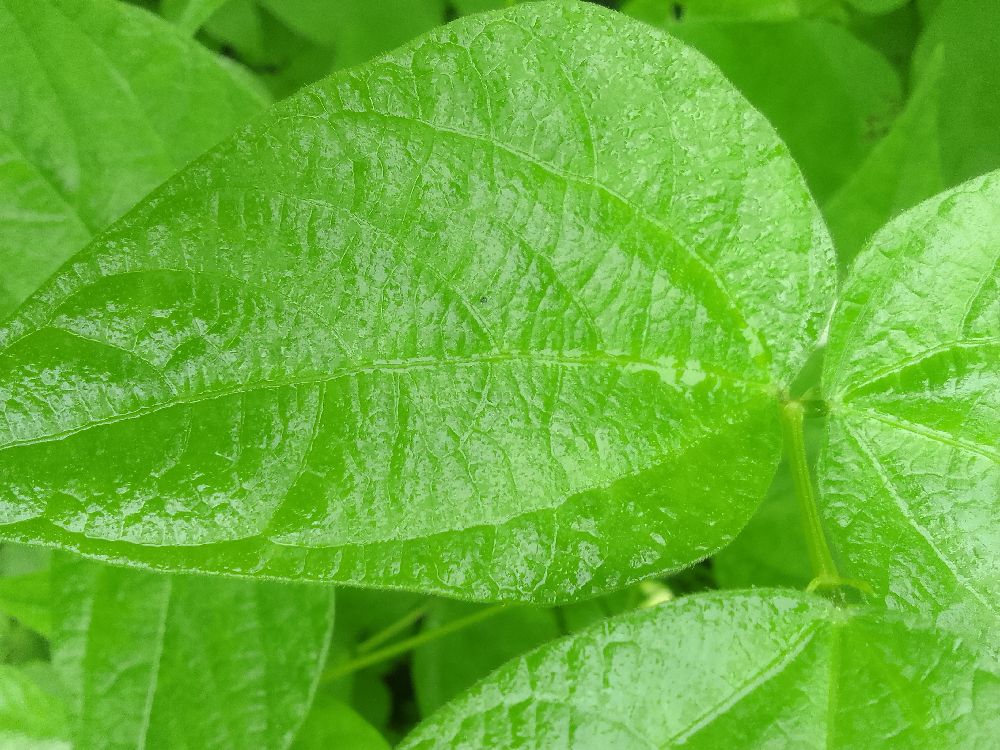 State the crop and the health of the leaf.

common bean, healthy
